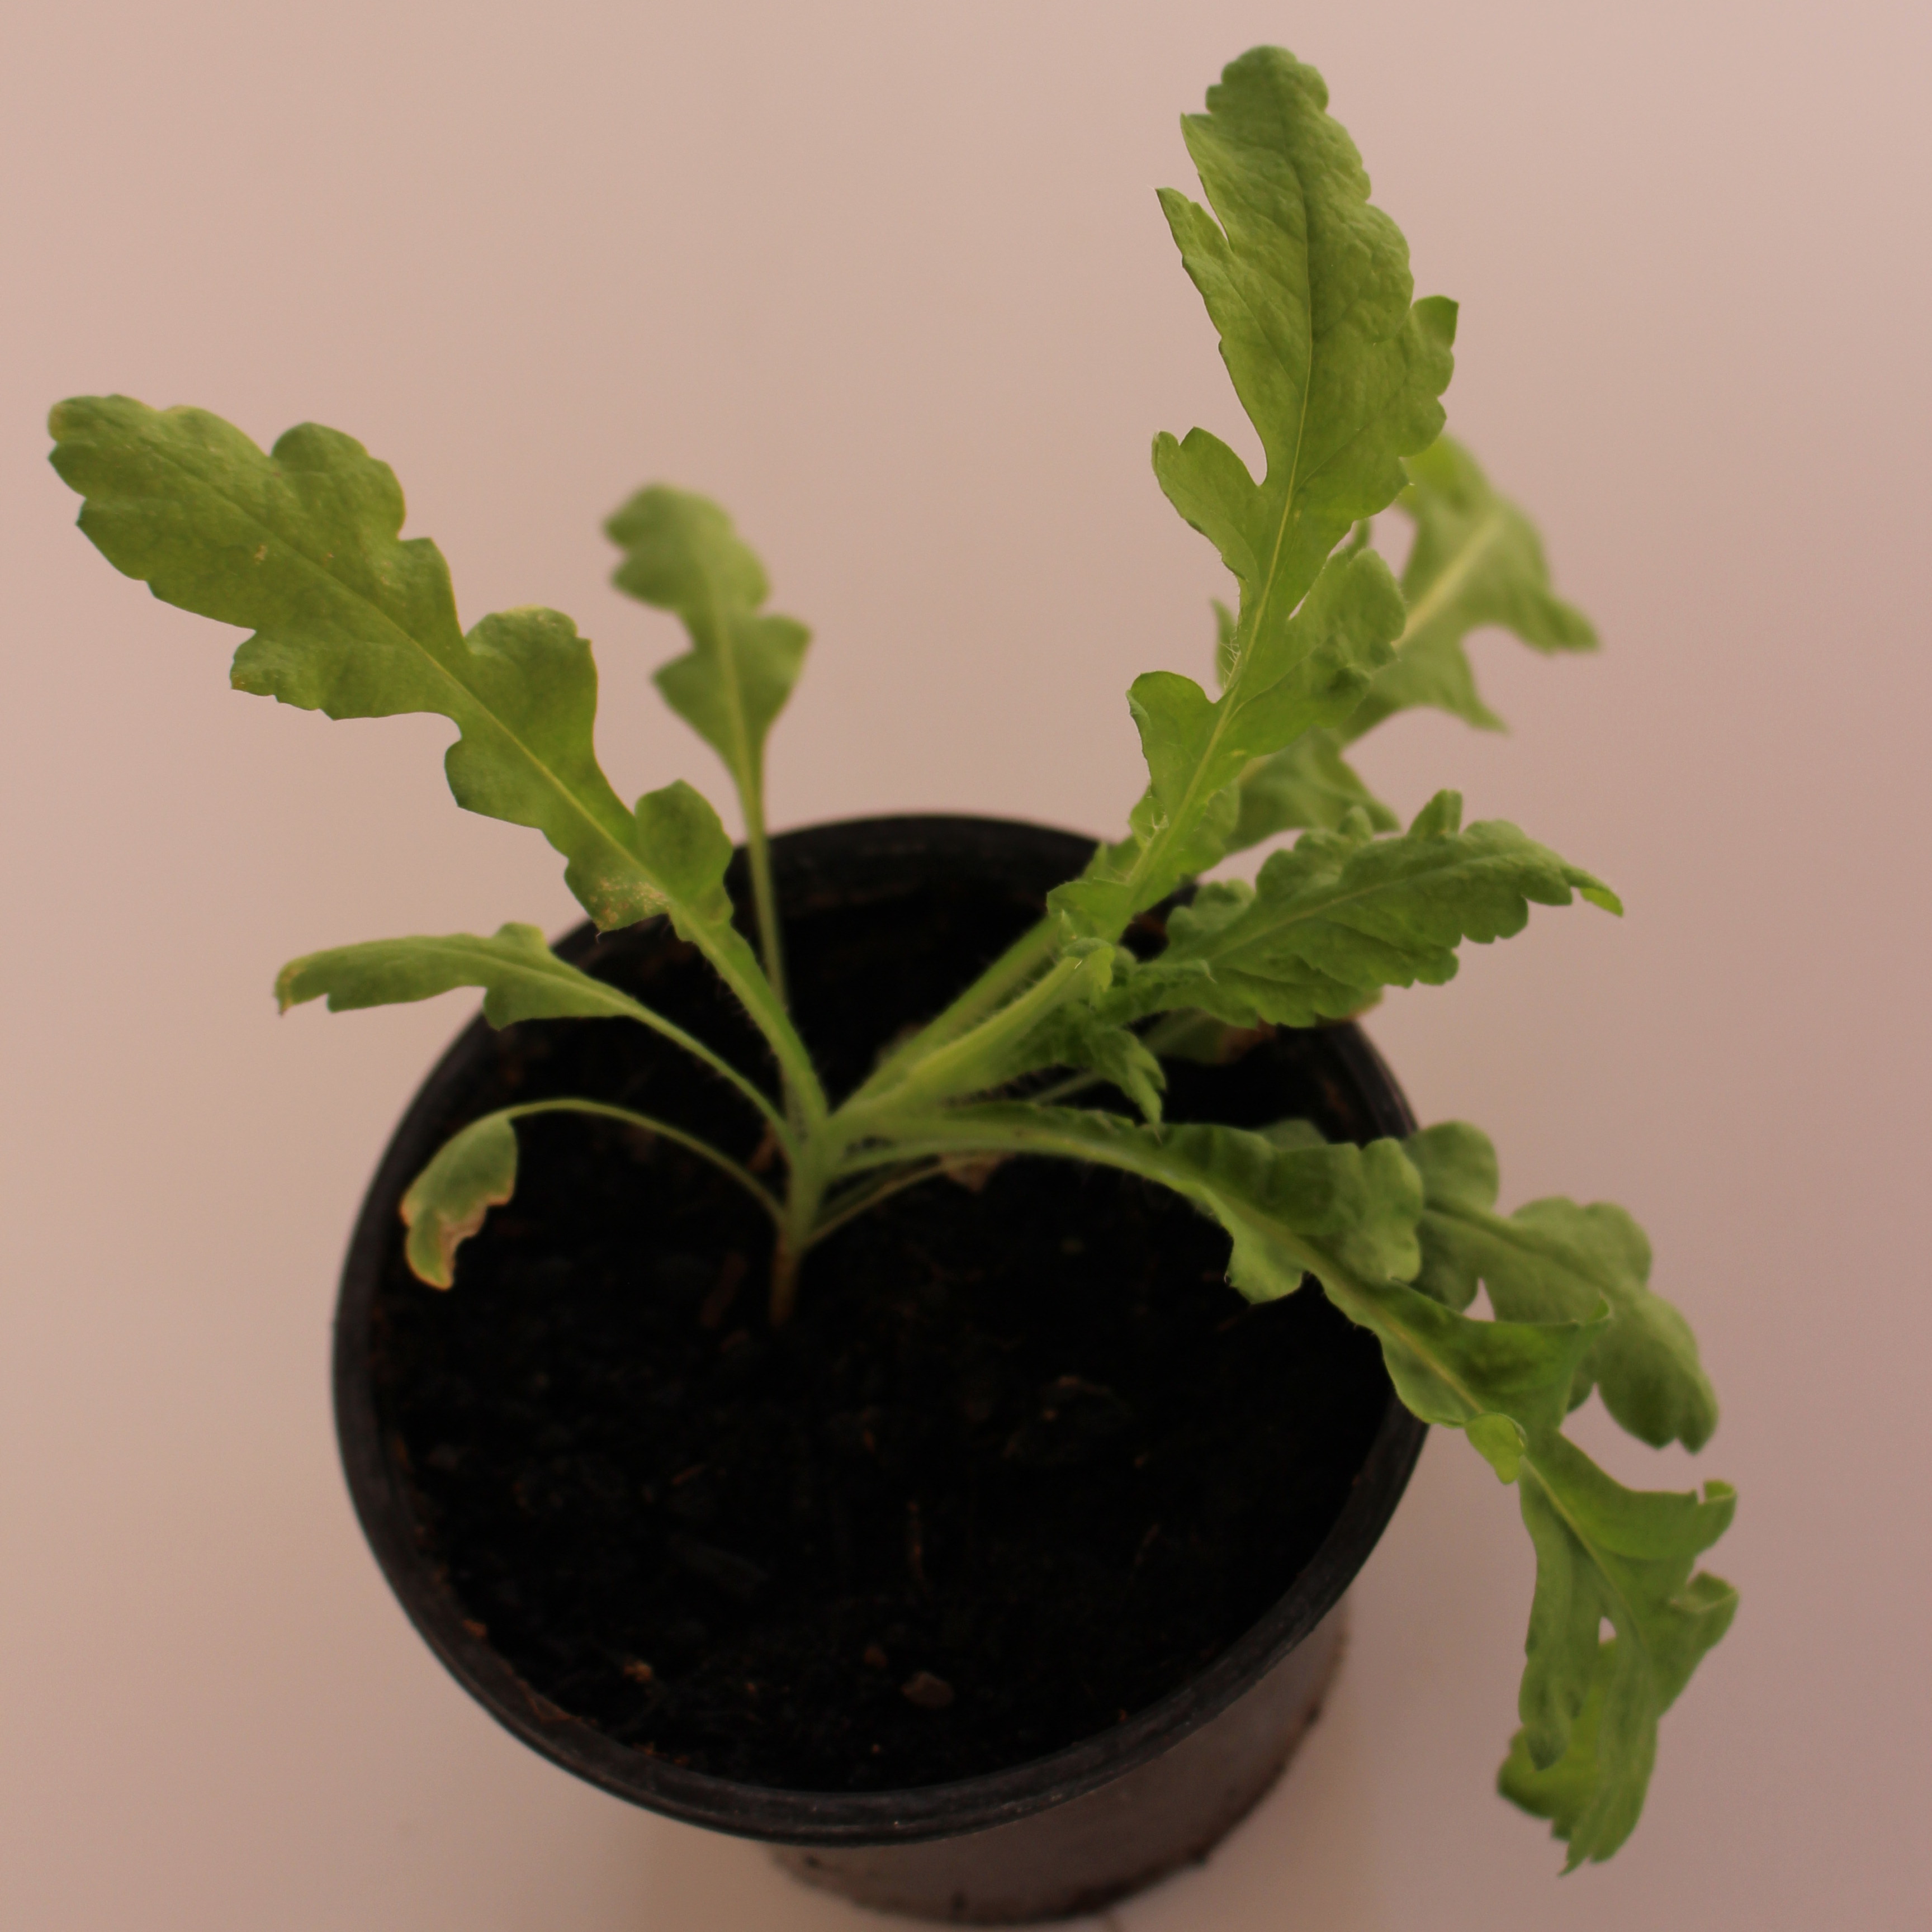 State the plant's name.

Papaver rhoeas
